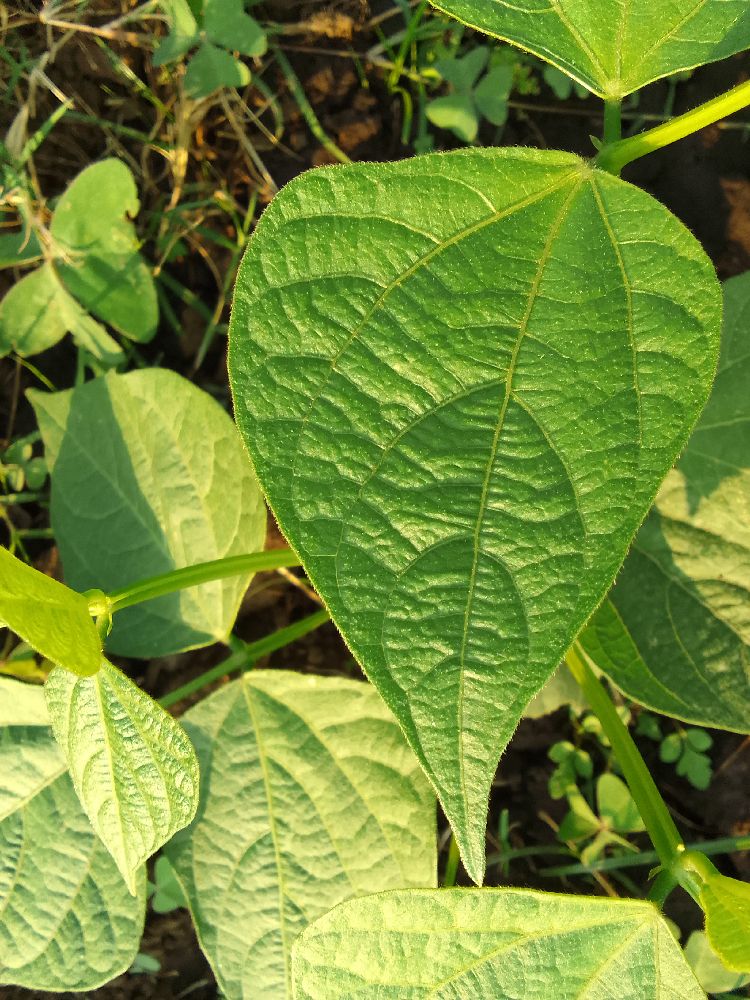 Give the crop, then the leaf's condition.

common bean, healthy
